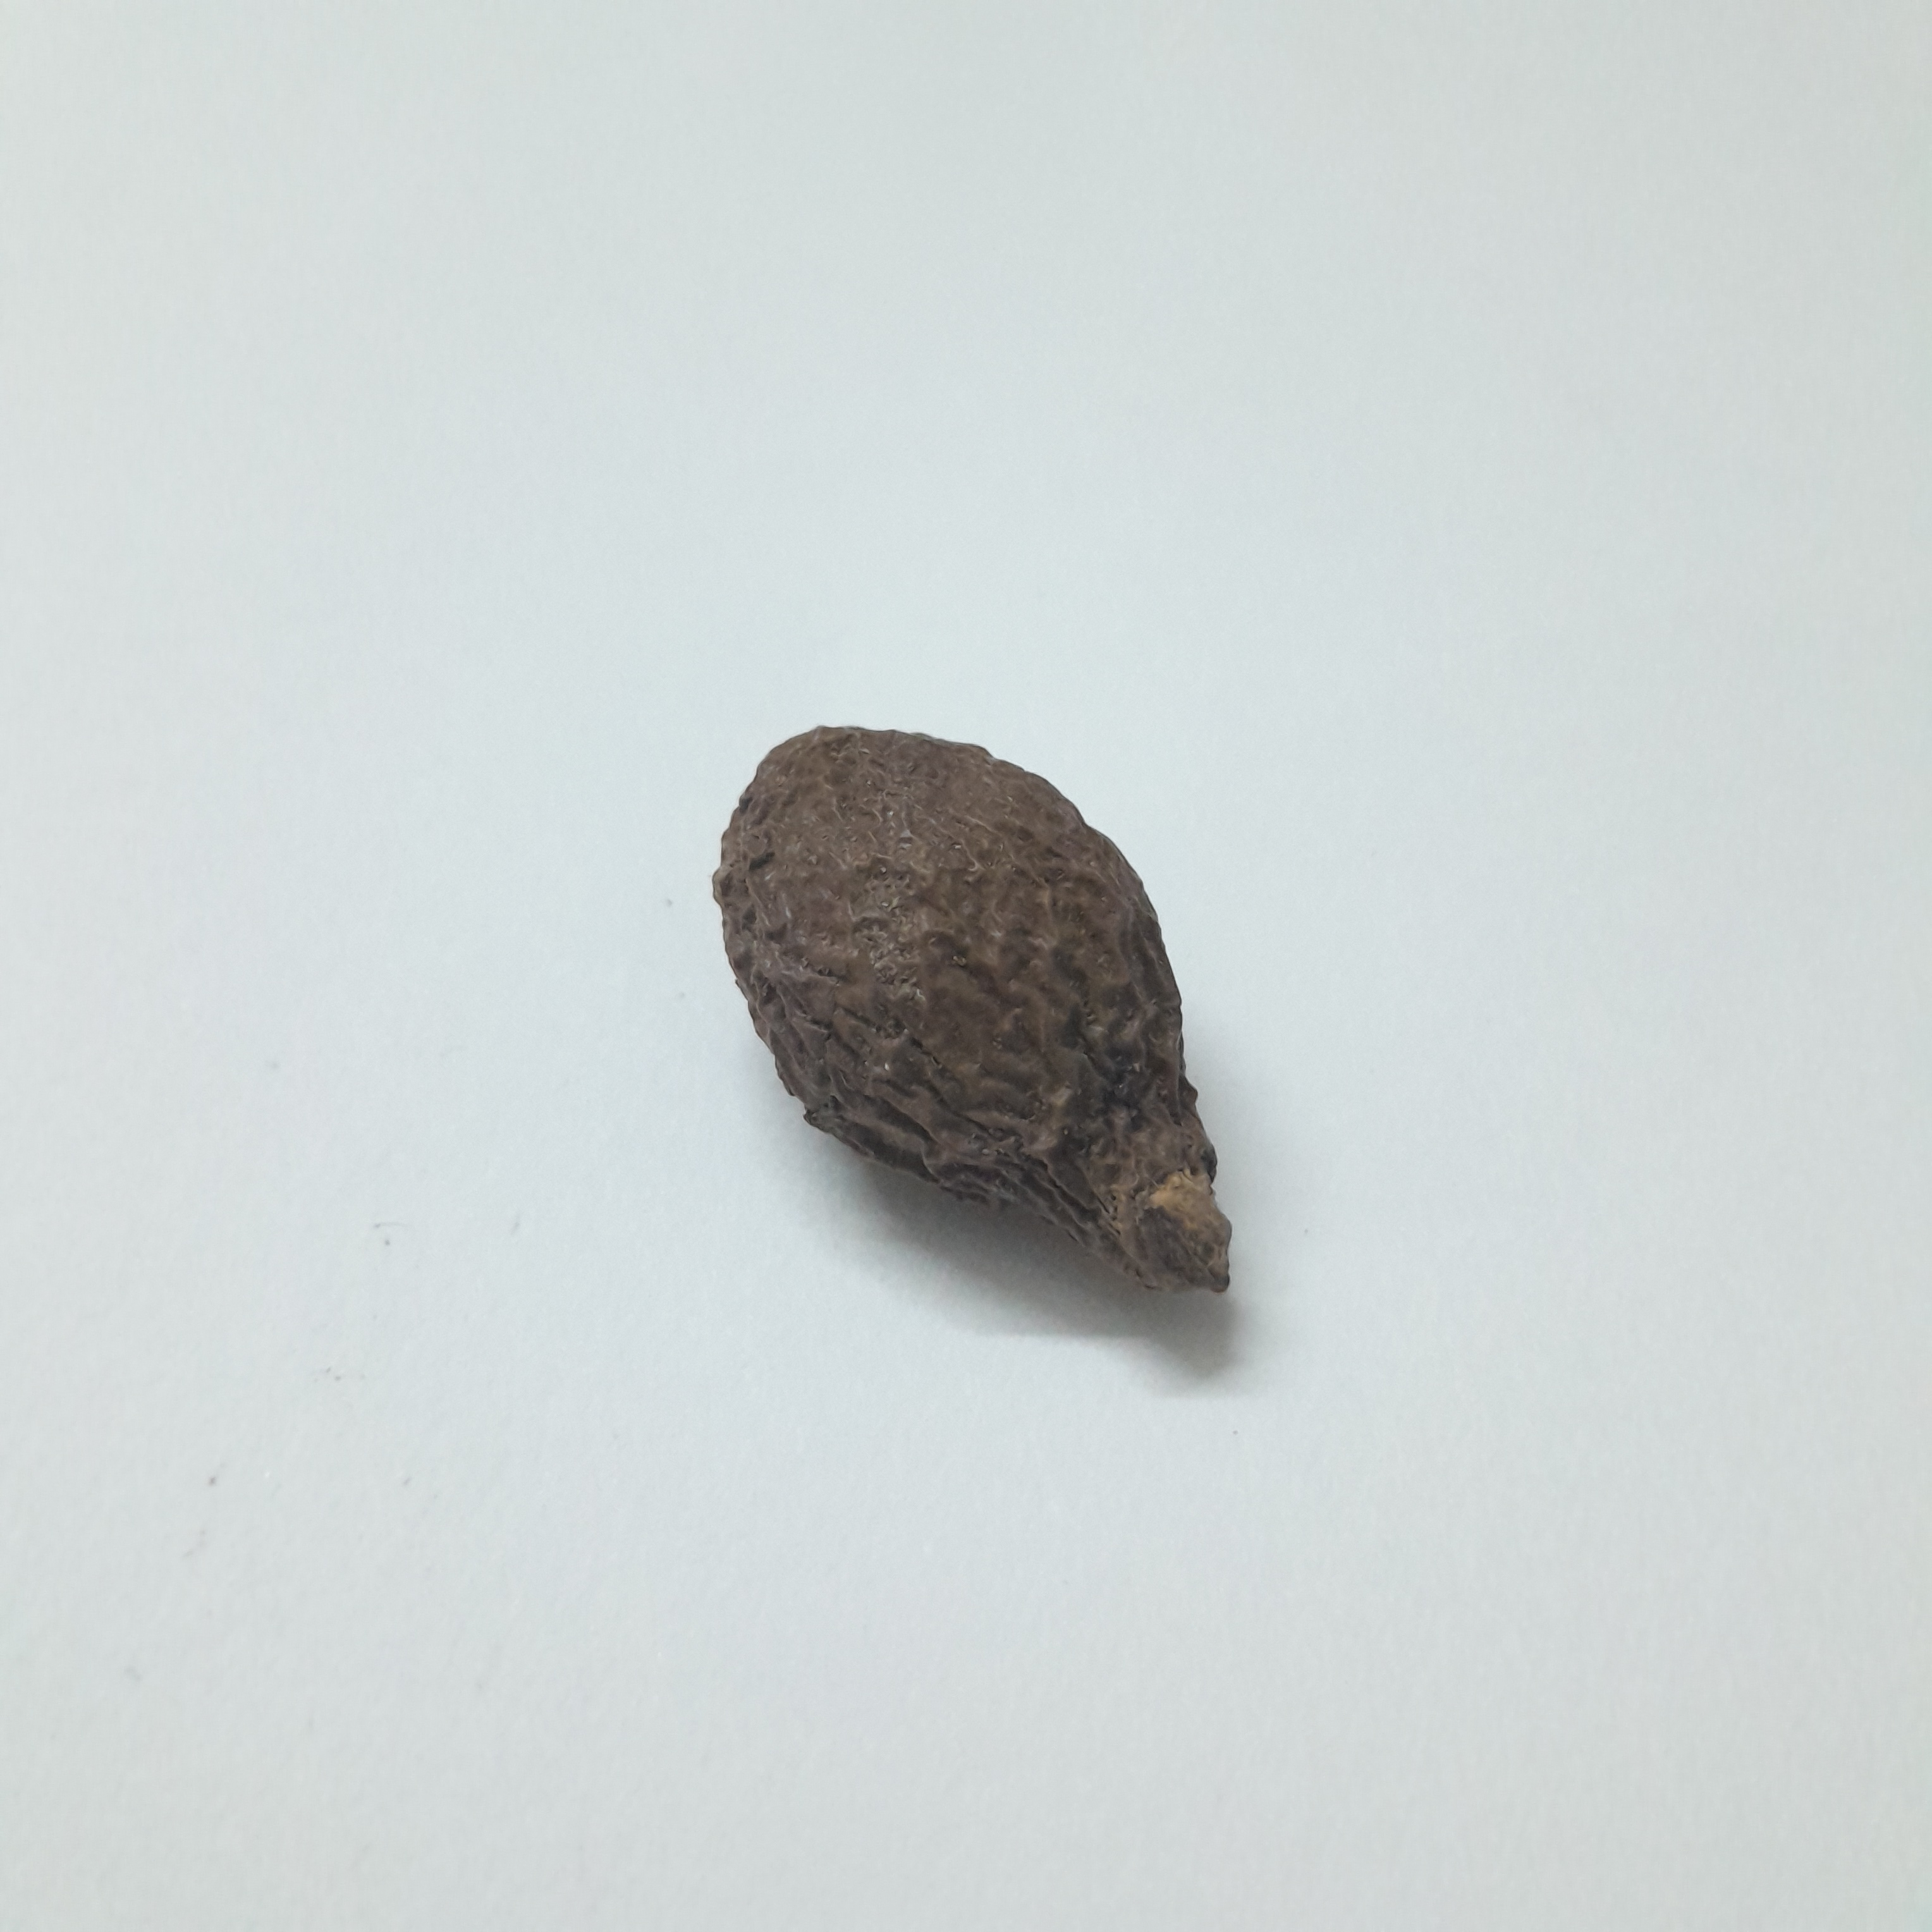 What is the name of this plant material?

niranjanphal
